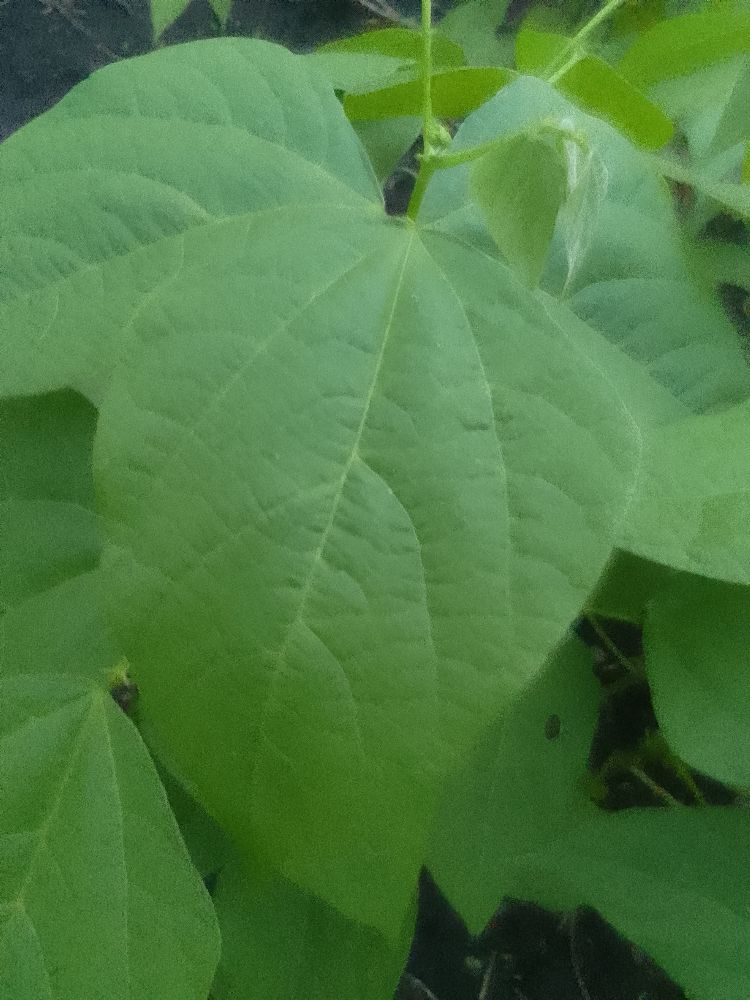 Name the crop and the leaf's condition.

common bean, healthy
